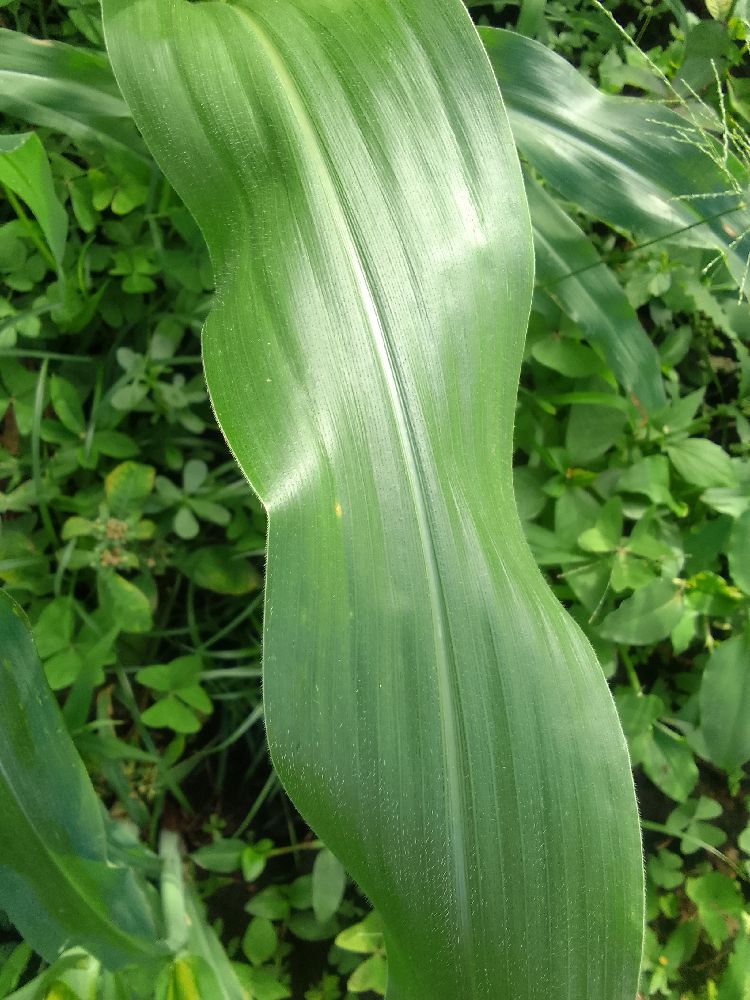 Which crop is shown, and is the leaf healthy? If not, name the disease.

maize, healthy
